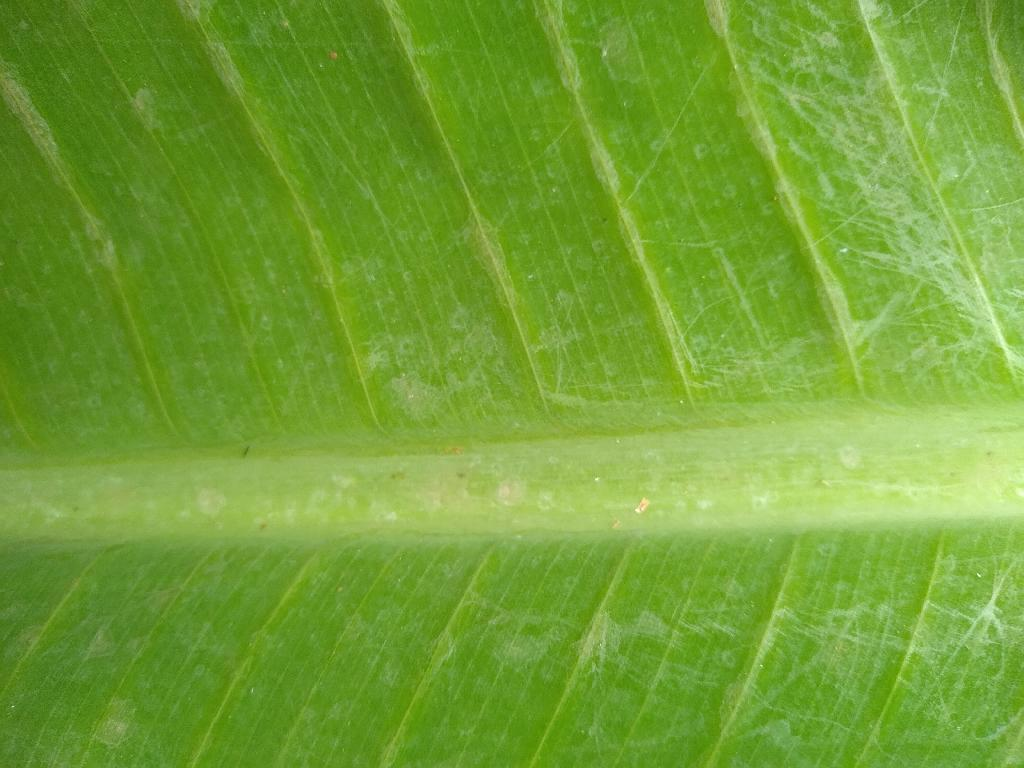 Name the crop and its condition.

banana, healthy
